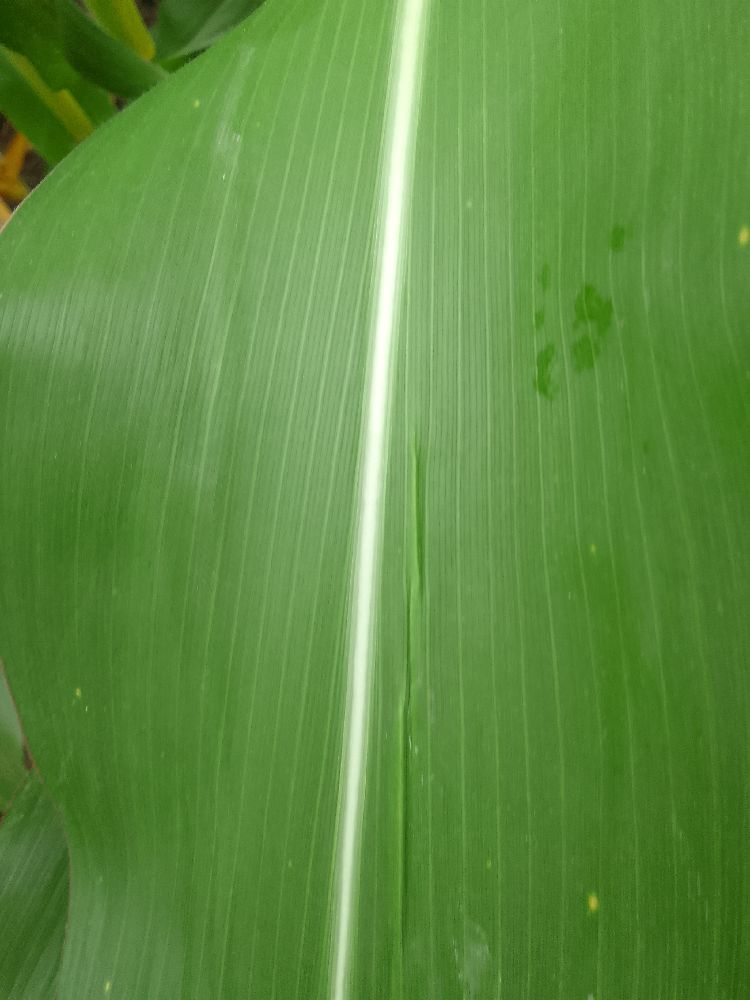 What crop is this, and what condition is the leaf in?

maize, healthy
